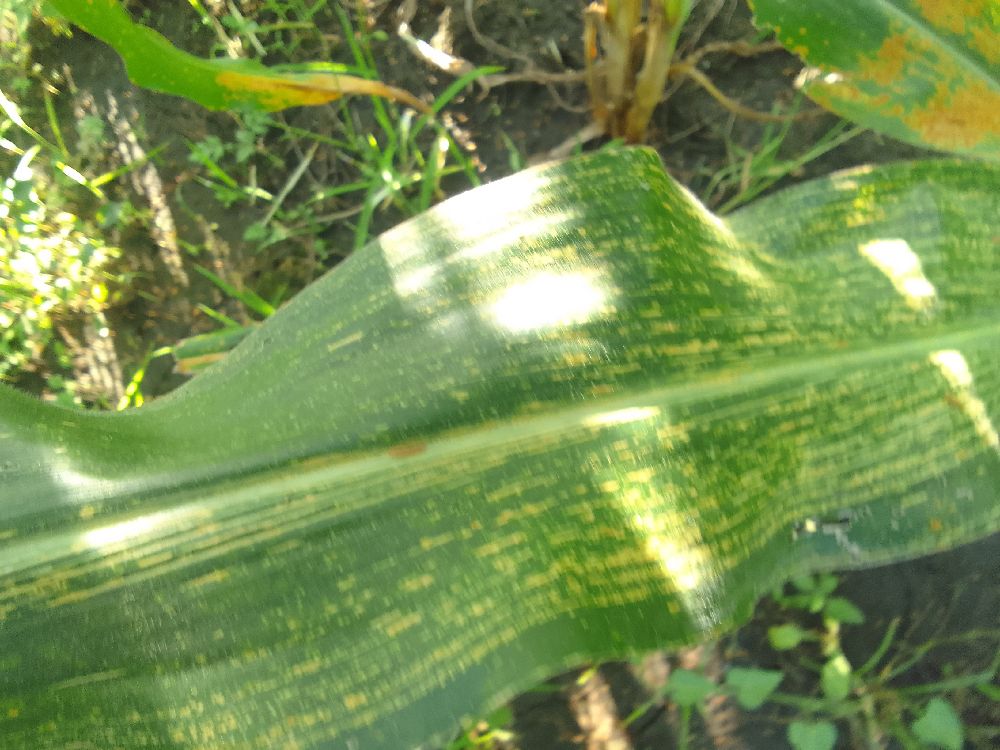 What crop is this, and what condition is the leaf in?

maize, maize streak virus
